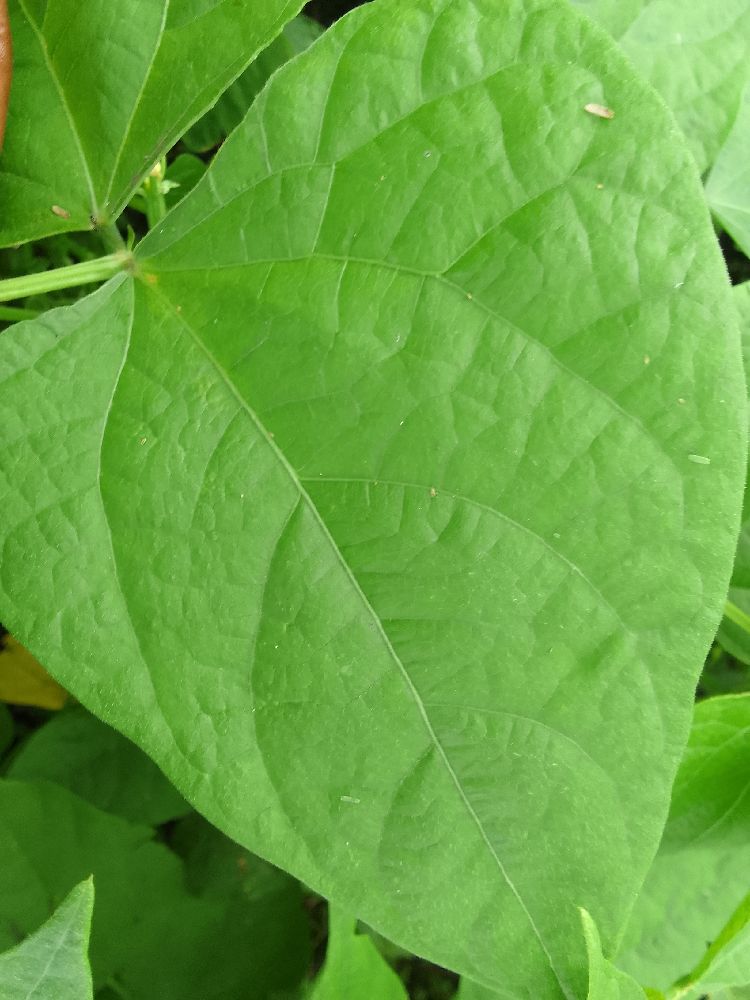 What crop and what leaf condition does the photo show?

common bean, healthy
